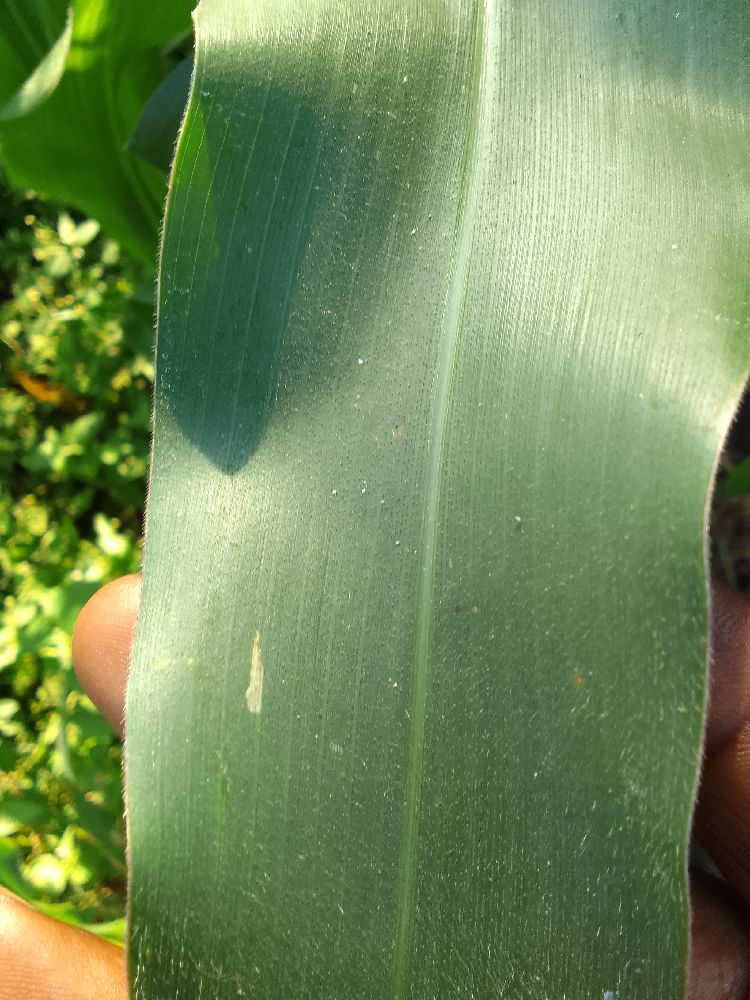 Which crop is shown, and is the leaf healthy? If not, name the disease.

maize, healthy
